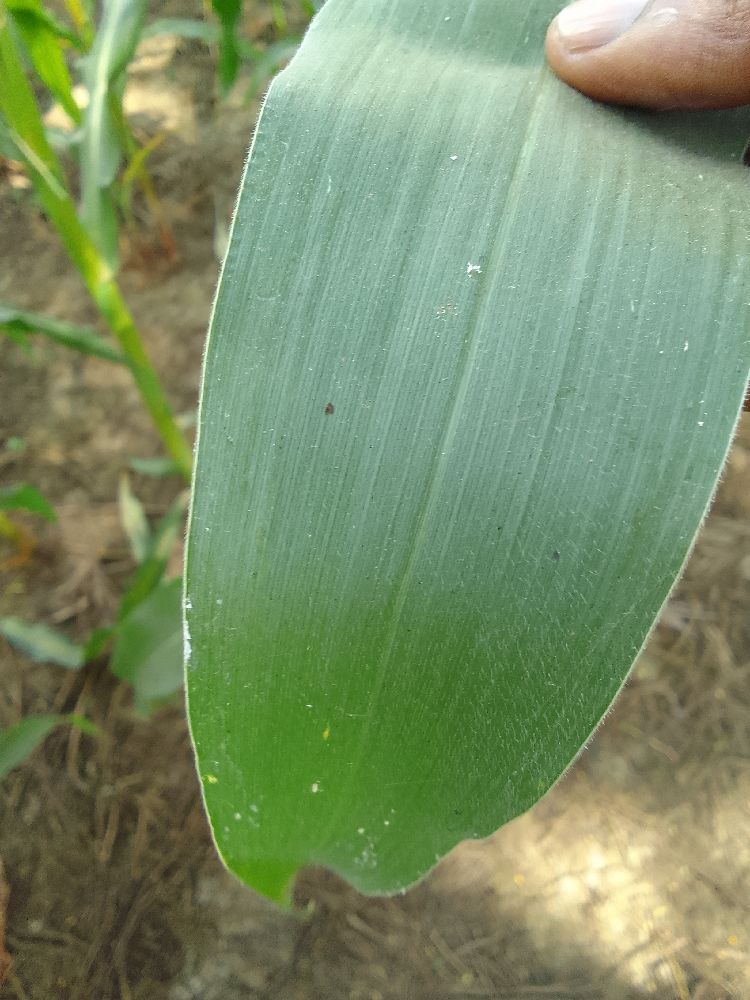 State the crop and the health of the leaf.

maize, healthy
